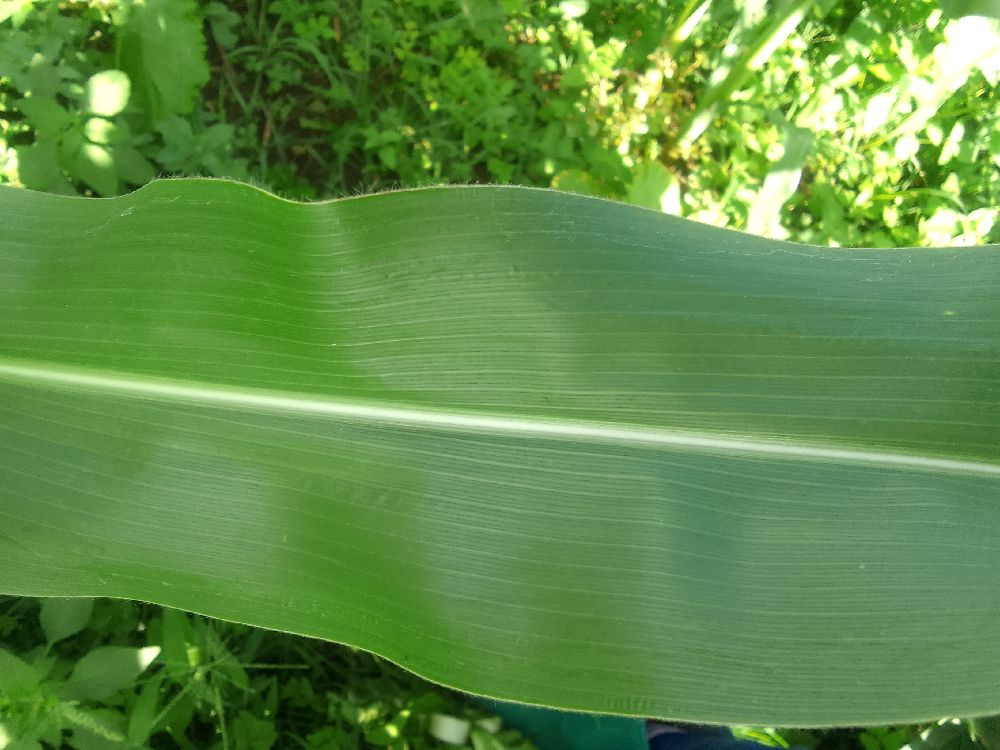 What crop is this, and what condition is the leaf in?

maize, healthy
